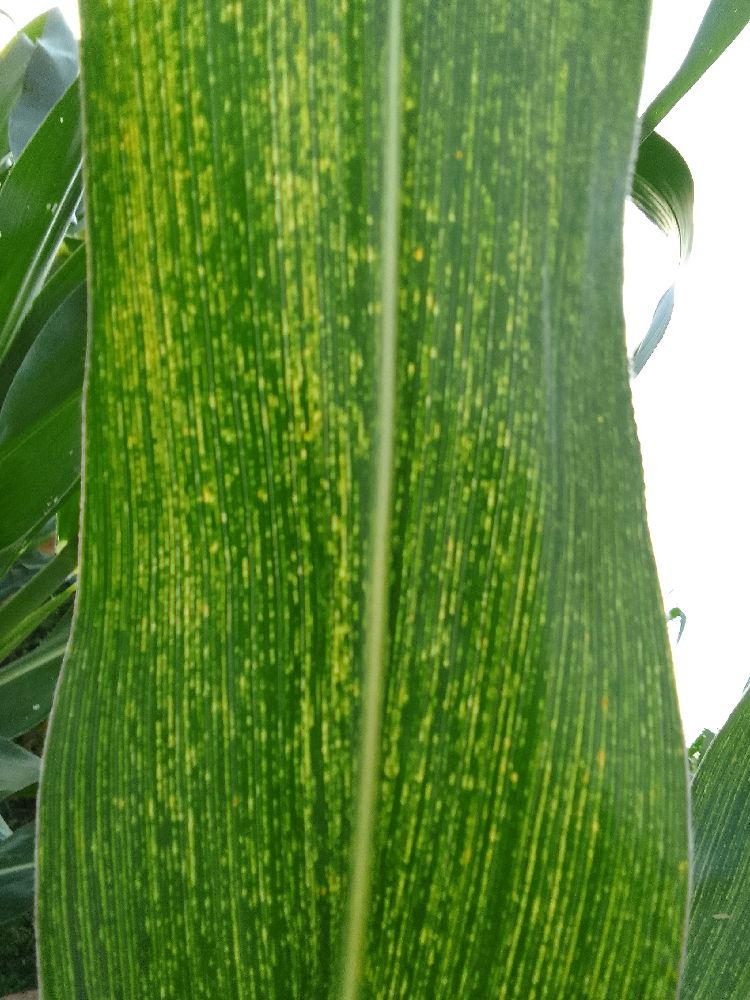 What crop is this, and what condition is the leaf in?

maize, maize streak virus
